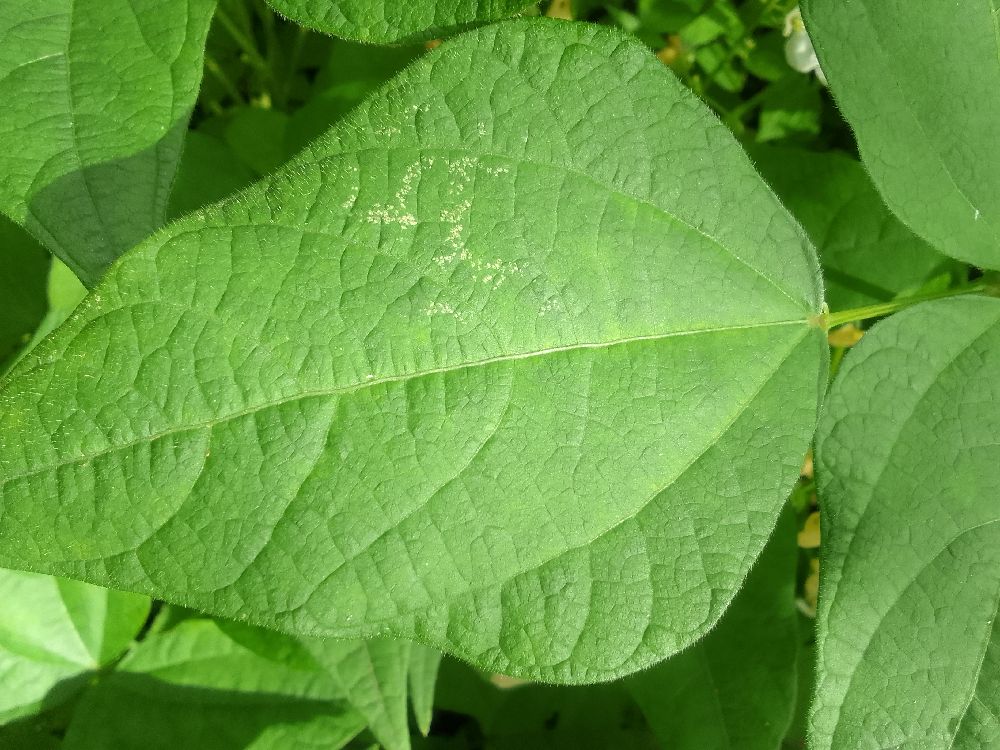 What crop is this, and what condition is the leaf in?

common bean, healthy
